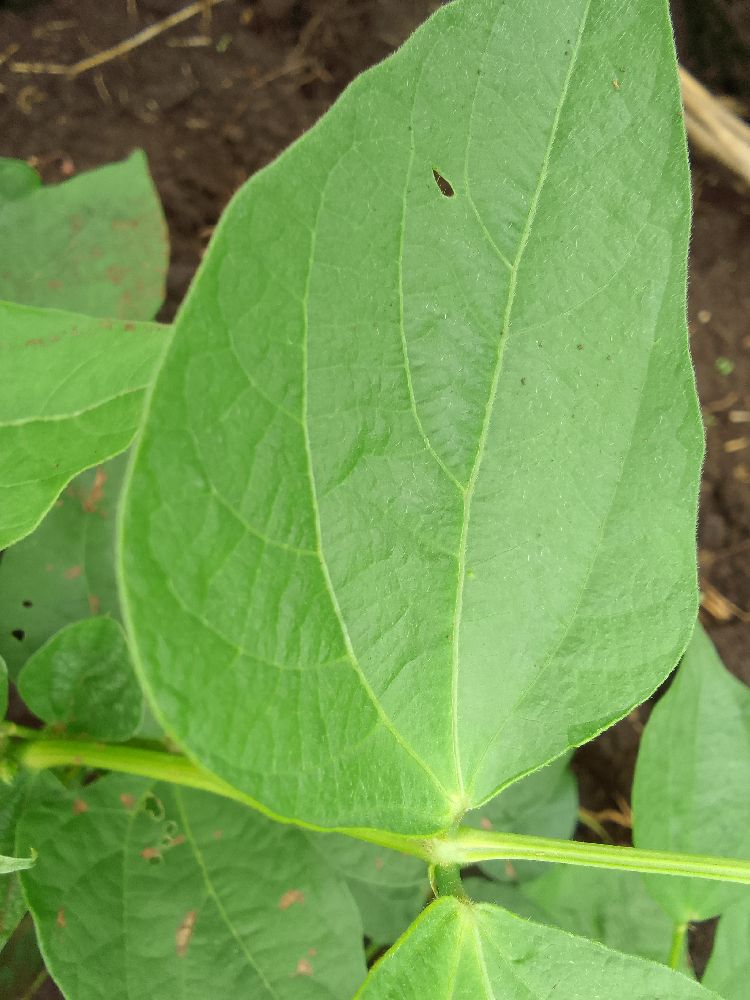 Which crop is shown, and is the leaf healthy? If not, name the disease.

common bean, healthy
